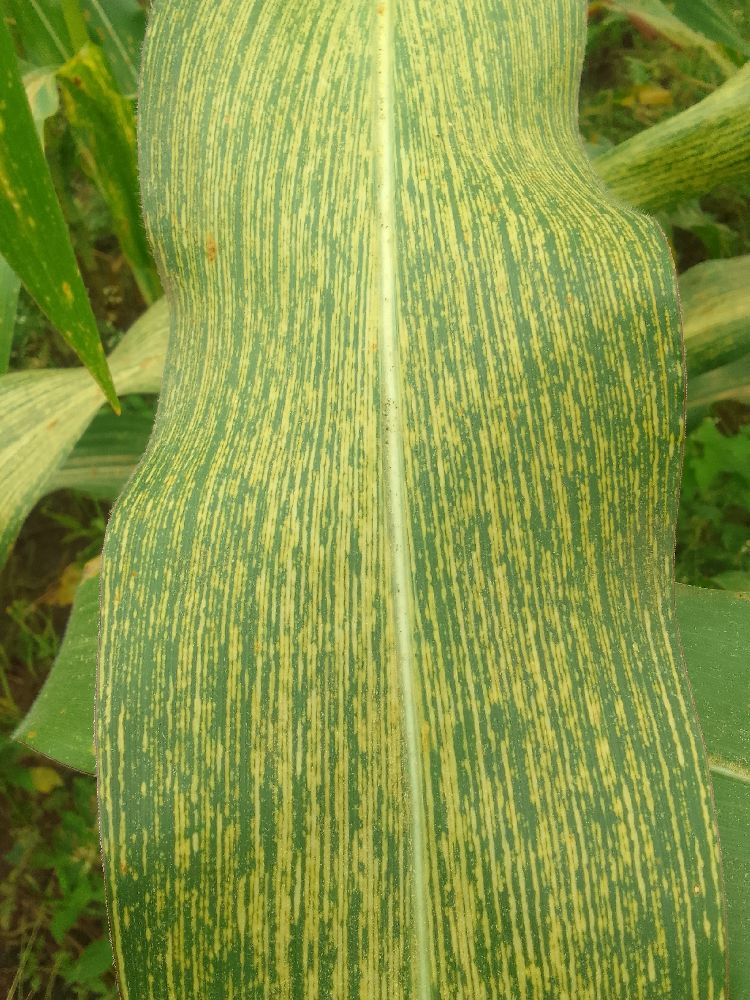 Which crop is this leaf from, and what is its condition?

maize, maize streak virus
